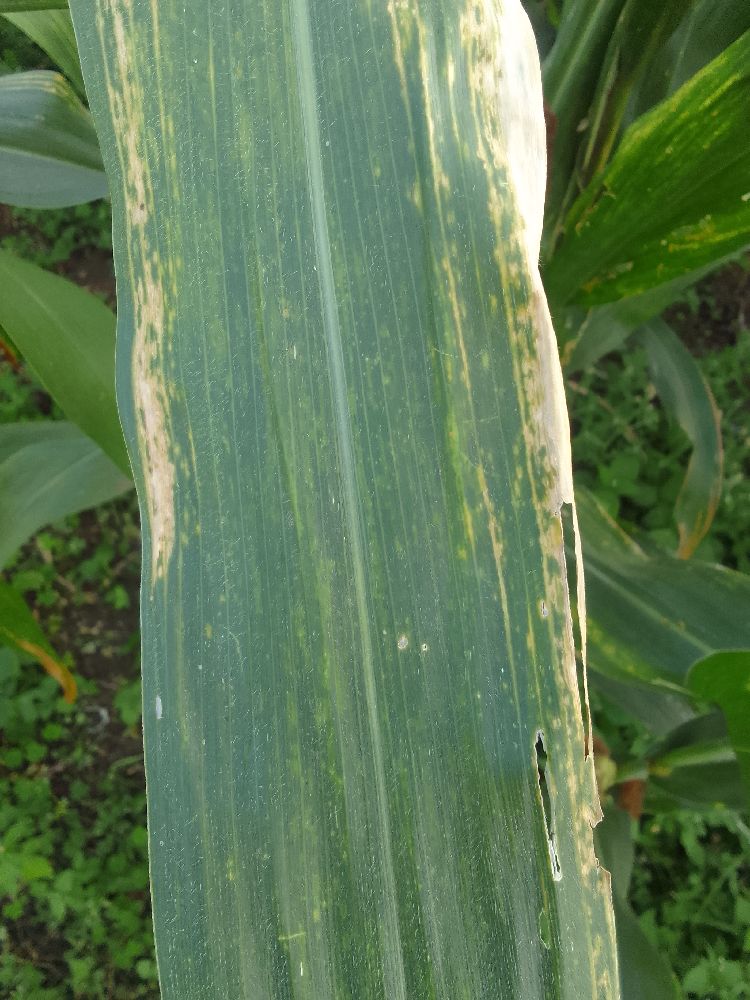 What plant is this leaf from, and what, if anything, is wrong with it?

maize, maize lethal necrosis
